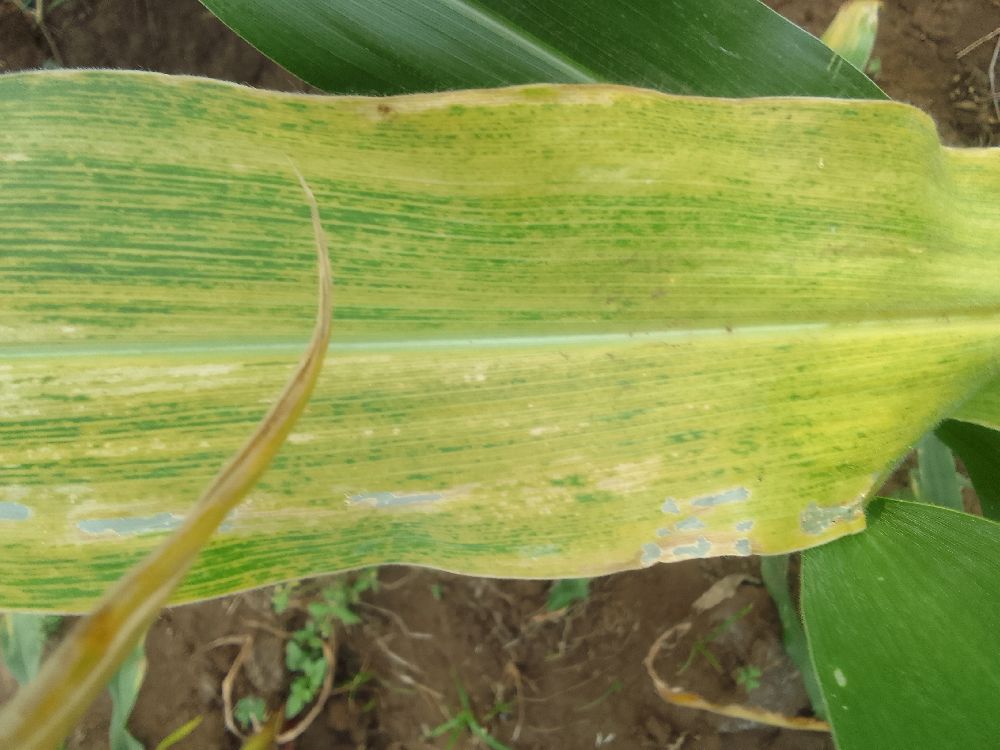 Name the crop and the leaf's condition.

maize, maize lethal necrosis
